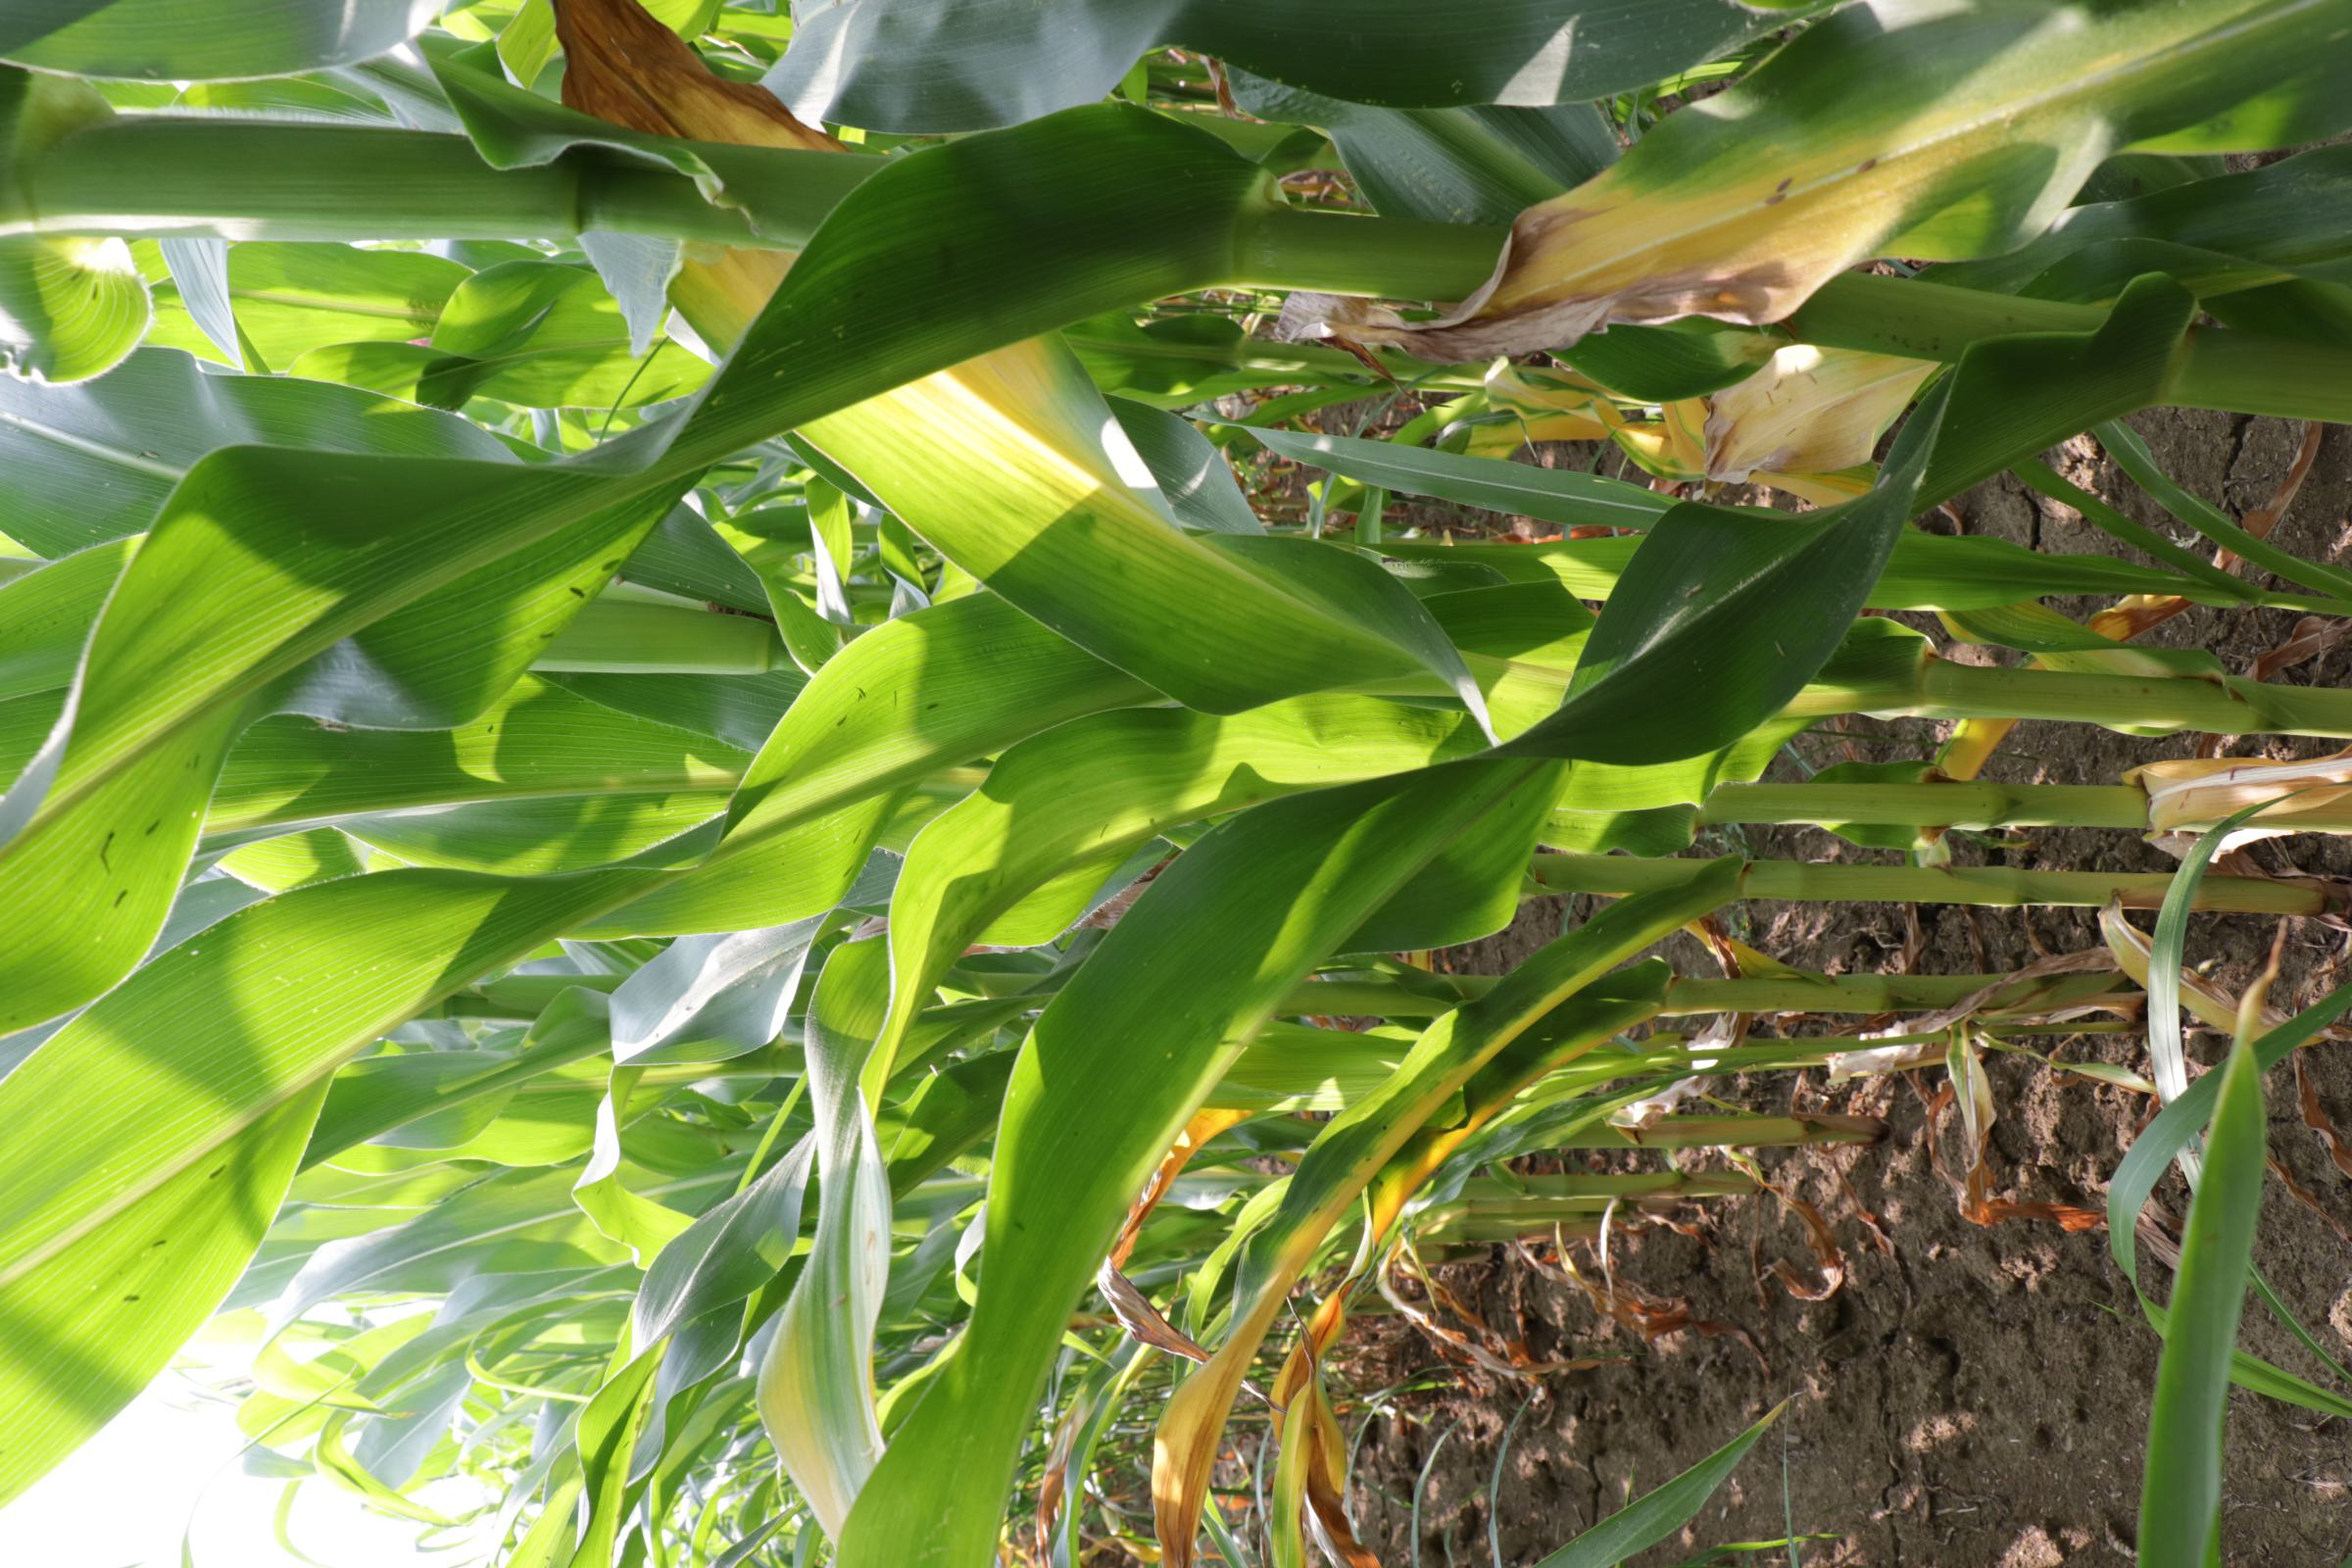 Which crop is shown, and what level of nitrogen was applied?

maize, full nitrogen fertilisation
